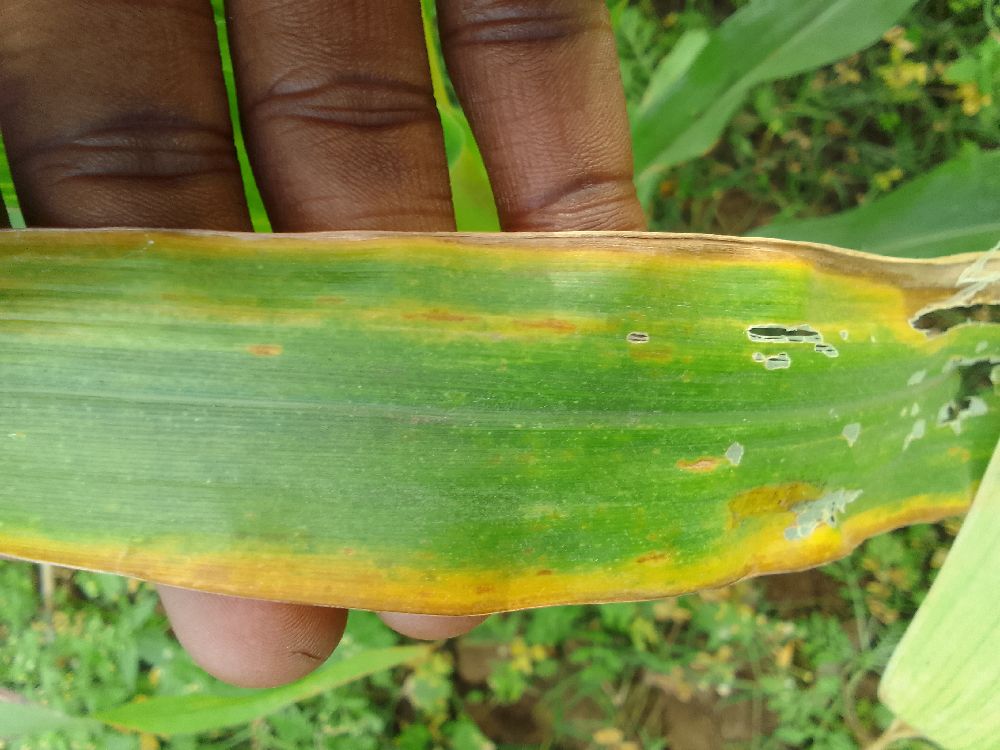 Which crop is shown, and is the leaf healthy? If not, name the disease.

maize, maize lethal necrosis
